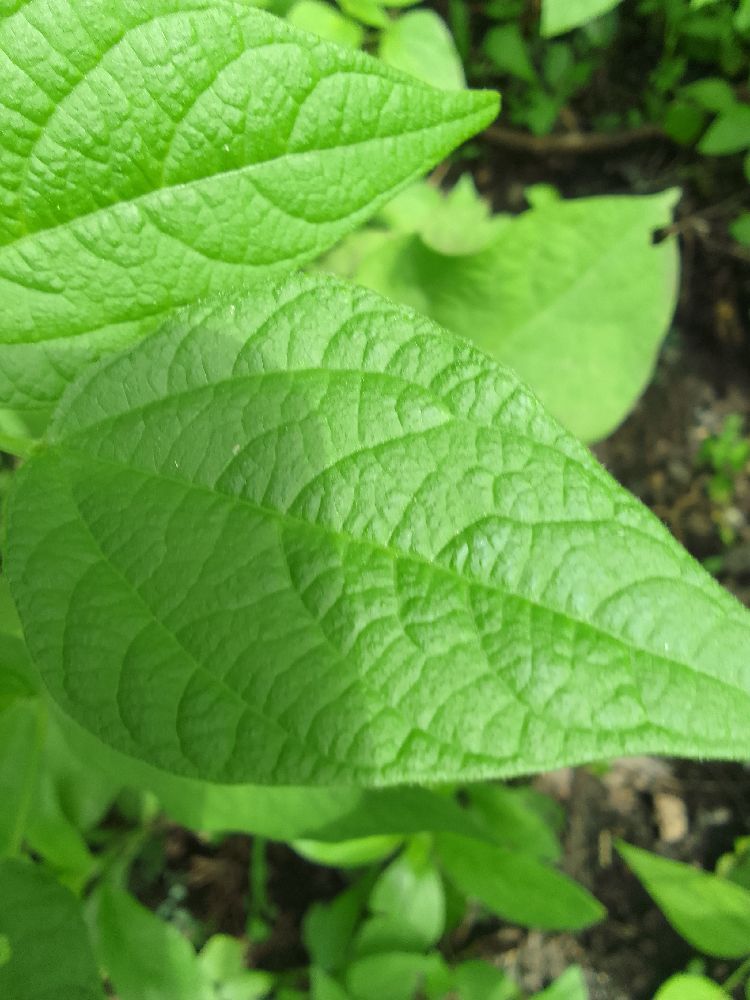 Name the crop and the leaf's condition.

common bean, healthy
